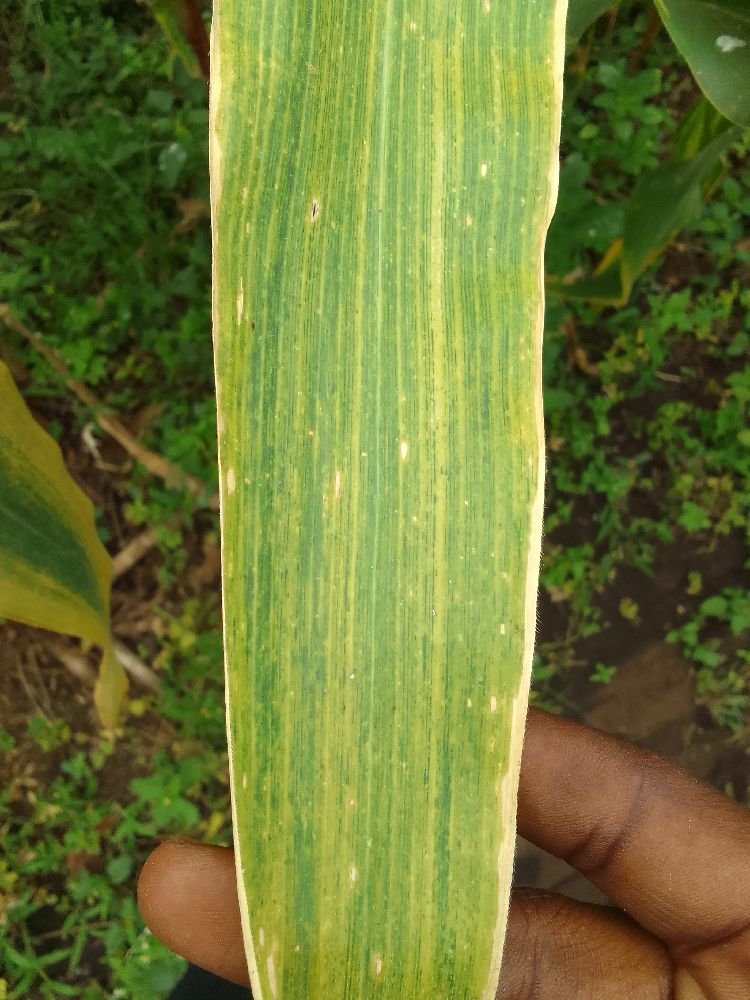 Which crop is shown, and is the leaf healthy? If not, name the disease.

maize, maize lethal necrosis
